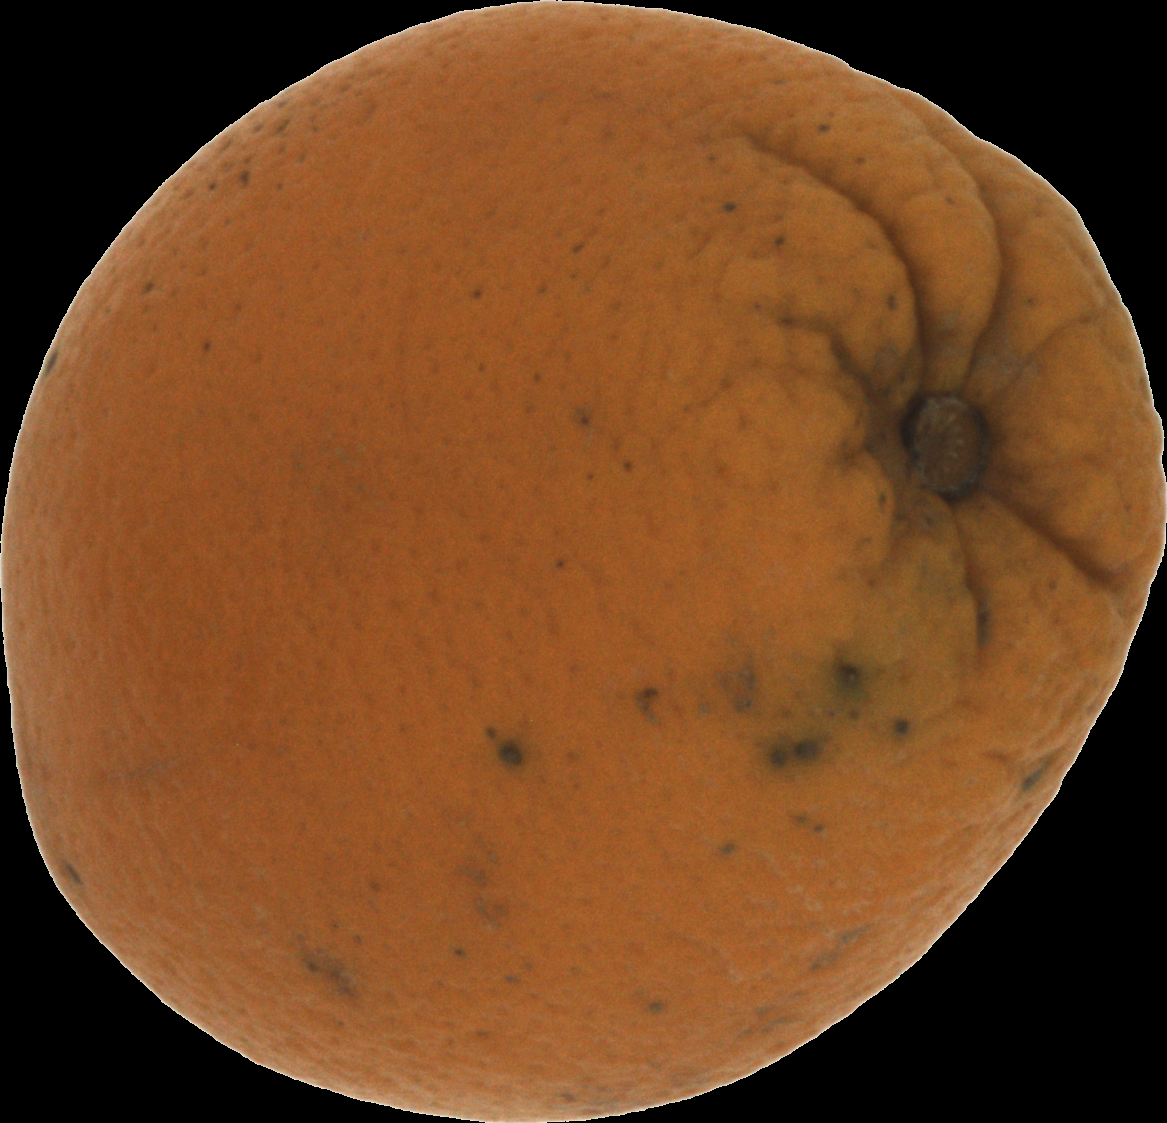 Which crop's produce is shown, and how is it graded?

orange, bad
